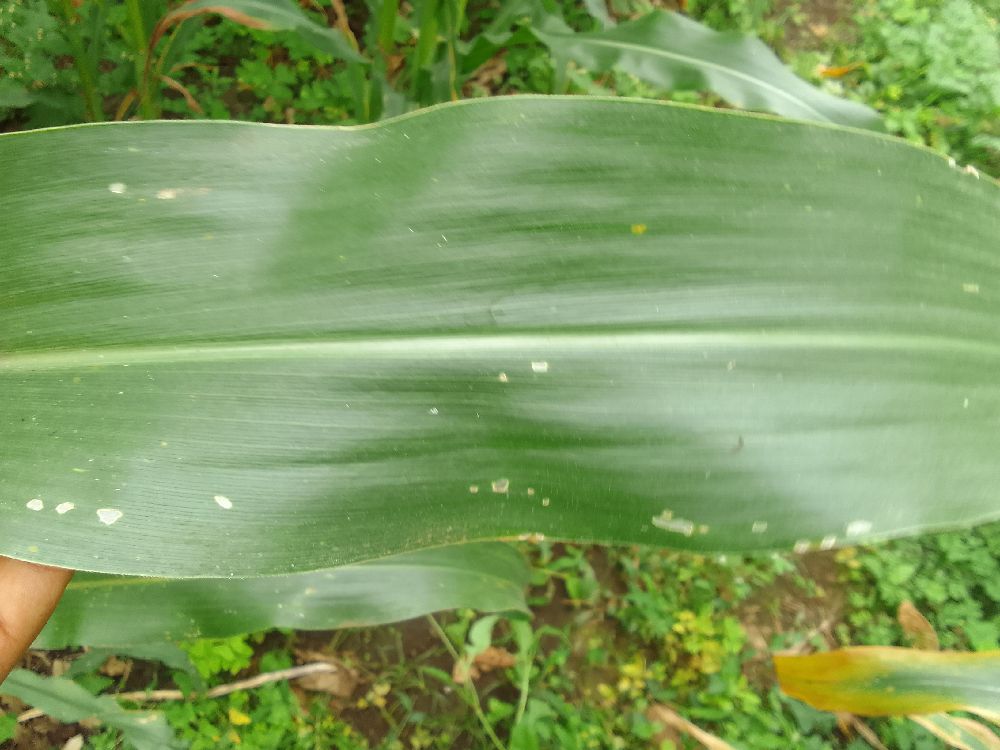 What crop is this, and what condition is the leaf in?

maize, healthy
